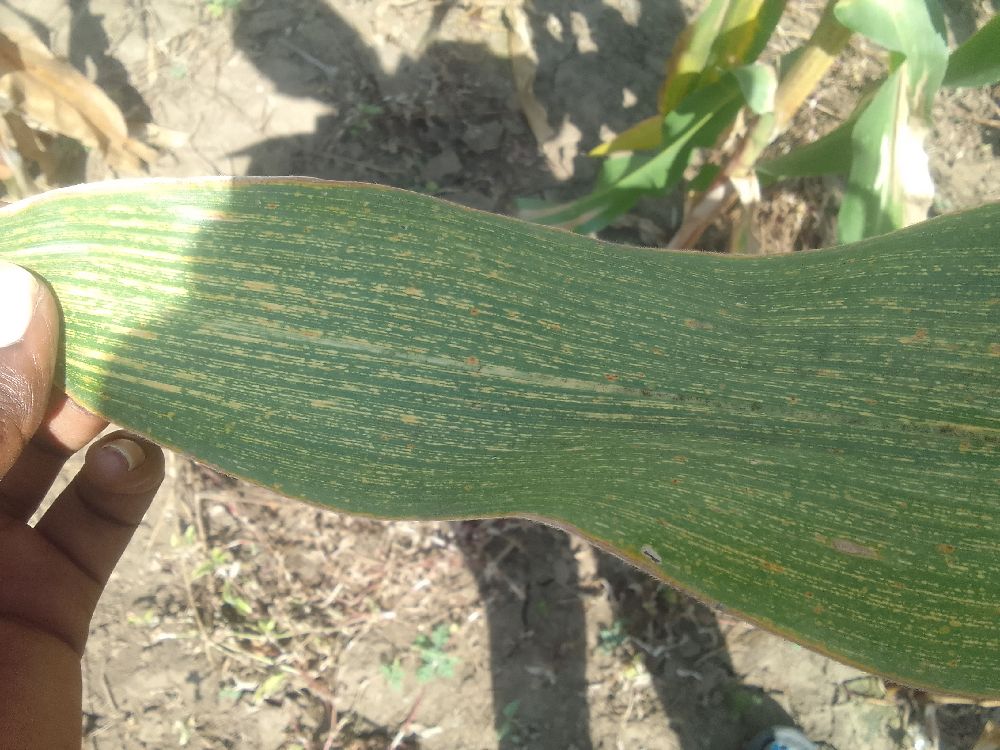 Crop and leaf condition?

maize, maize streak virus
